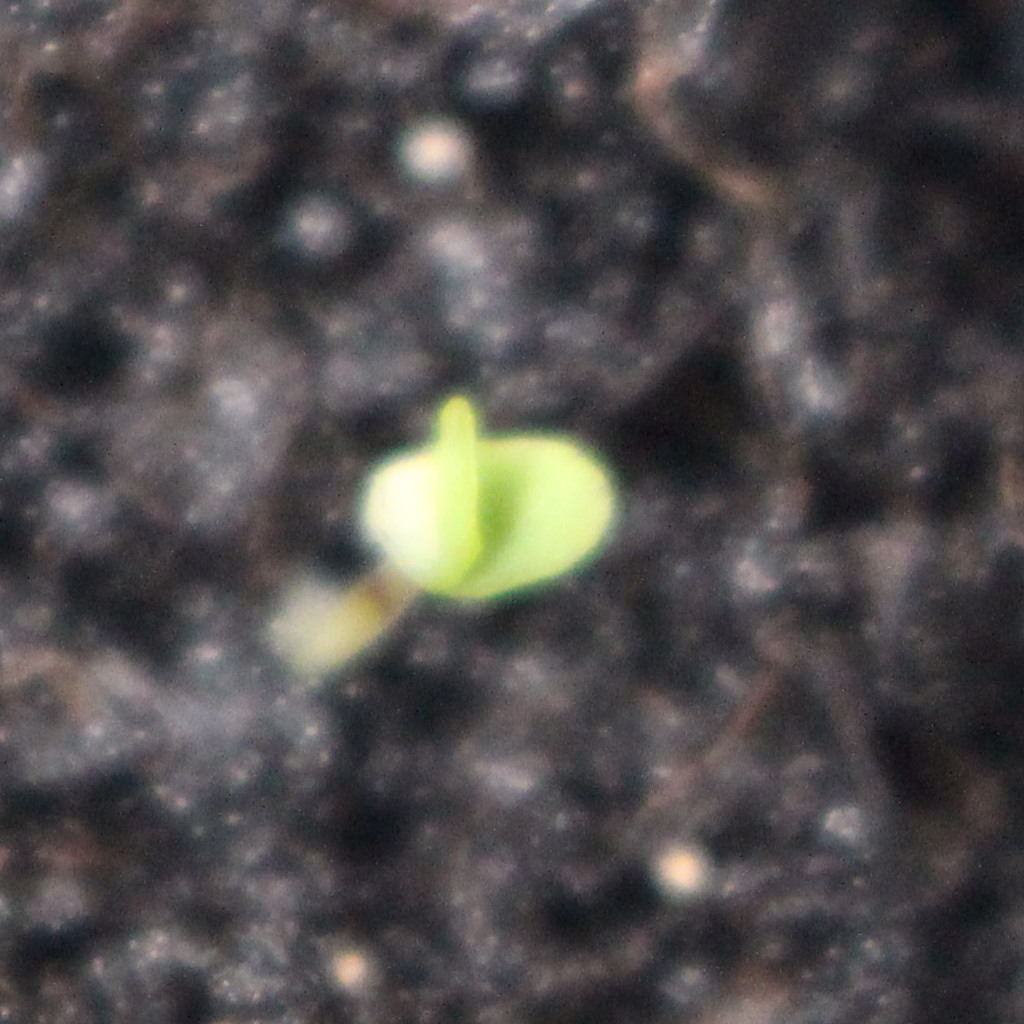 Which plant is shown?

Veronica persica
